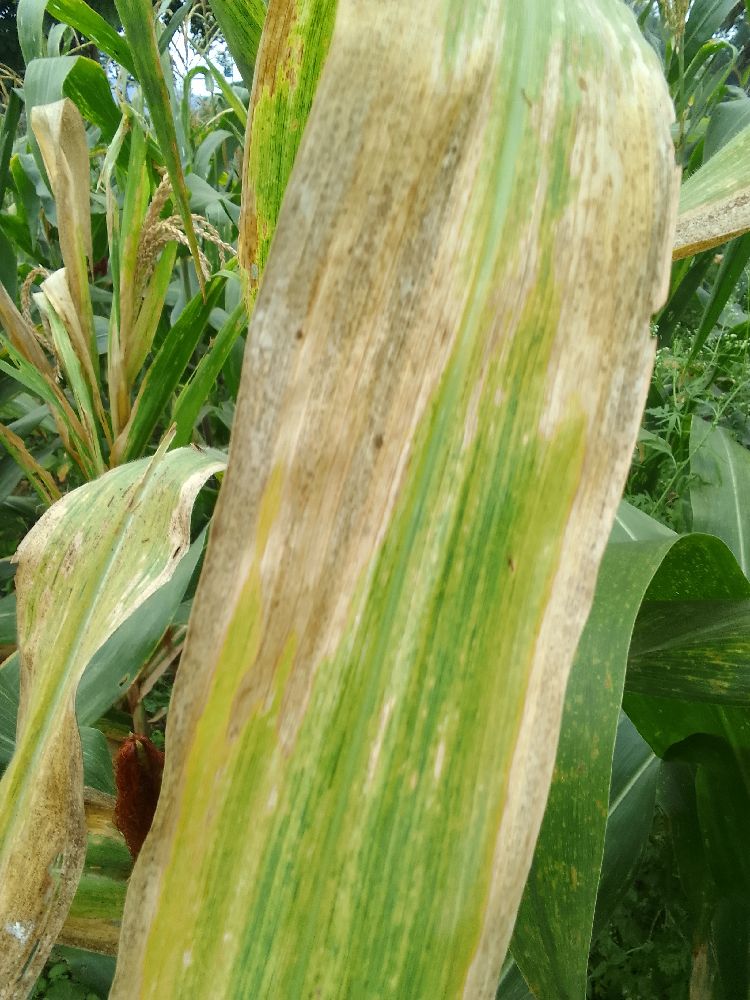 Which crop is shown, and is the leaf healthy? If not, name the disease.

maize, maize lethal necrosis
